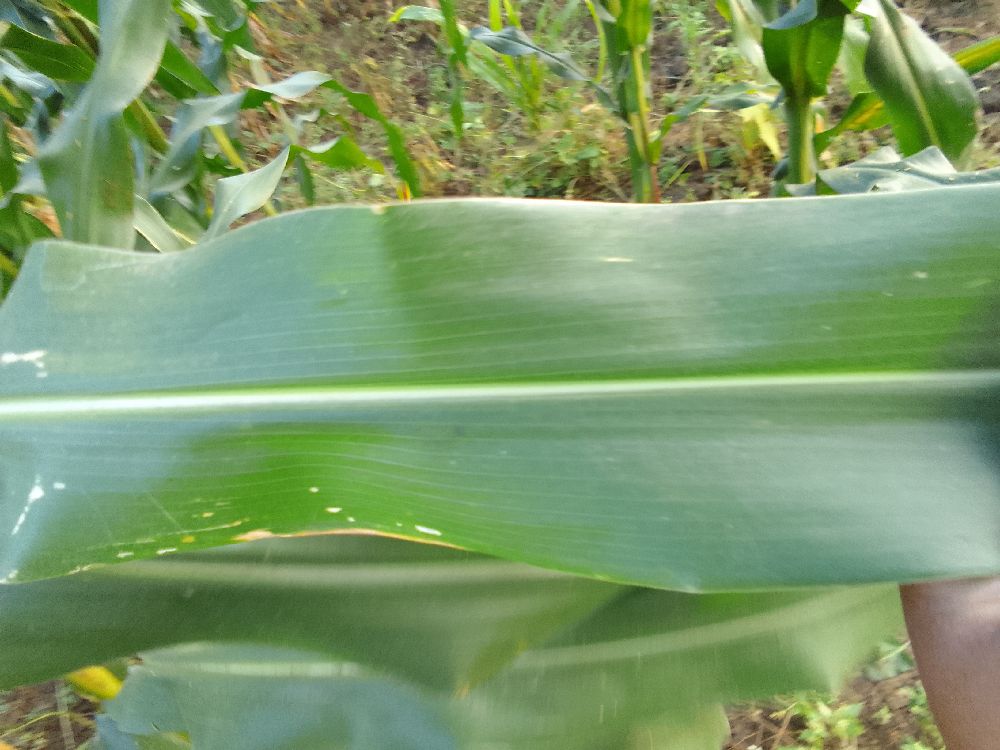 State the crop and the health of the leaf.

maize, healthy
